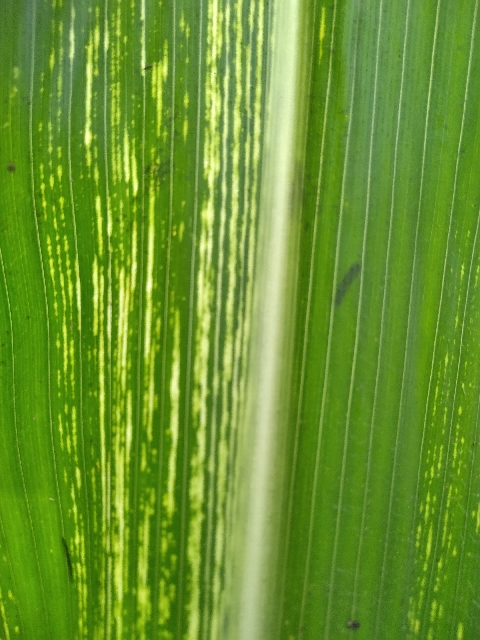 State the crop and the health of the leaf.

maize, maize streak virus
